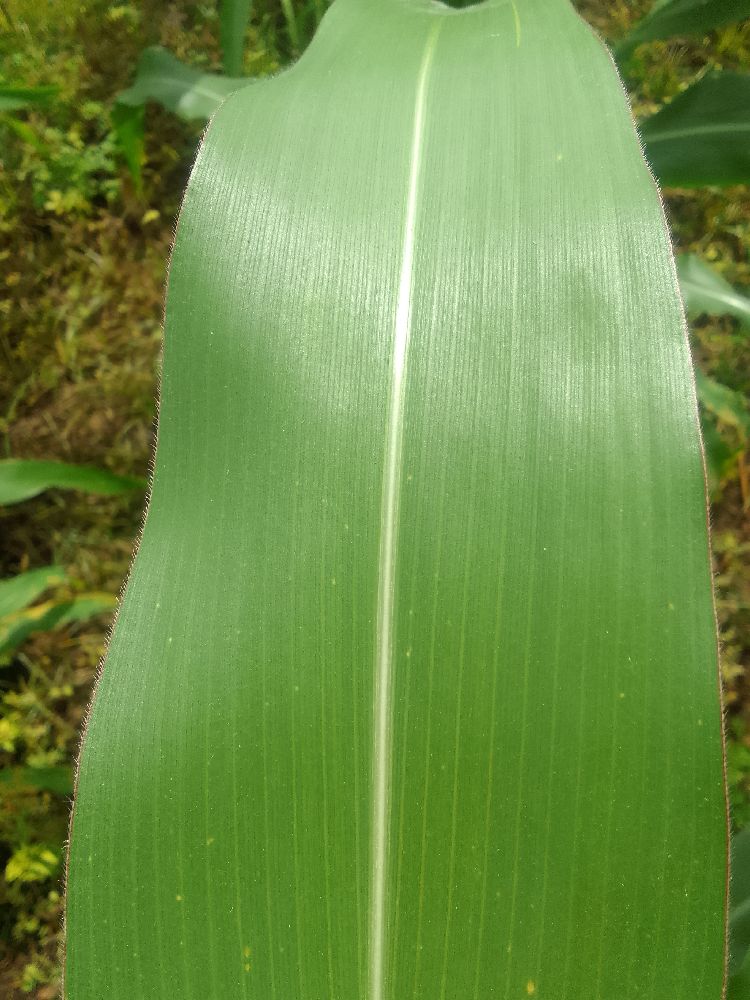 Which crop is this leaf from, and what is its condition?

maize, healthy
